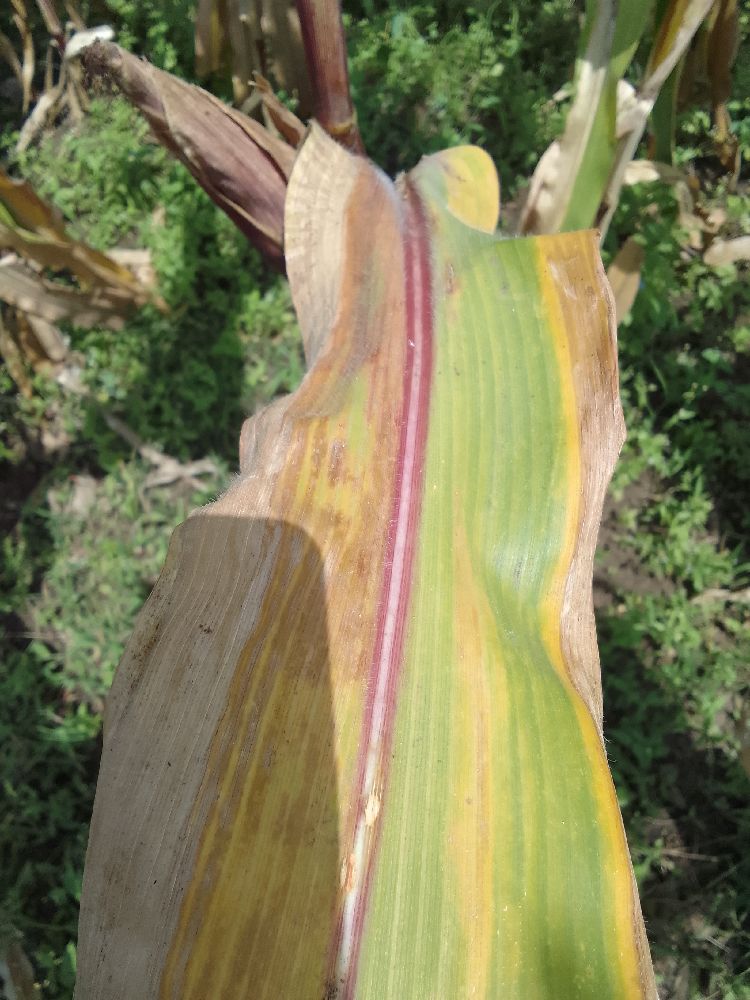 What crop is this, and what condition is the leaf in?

maize, maize lethal necrosis
